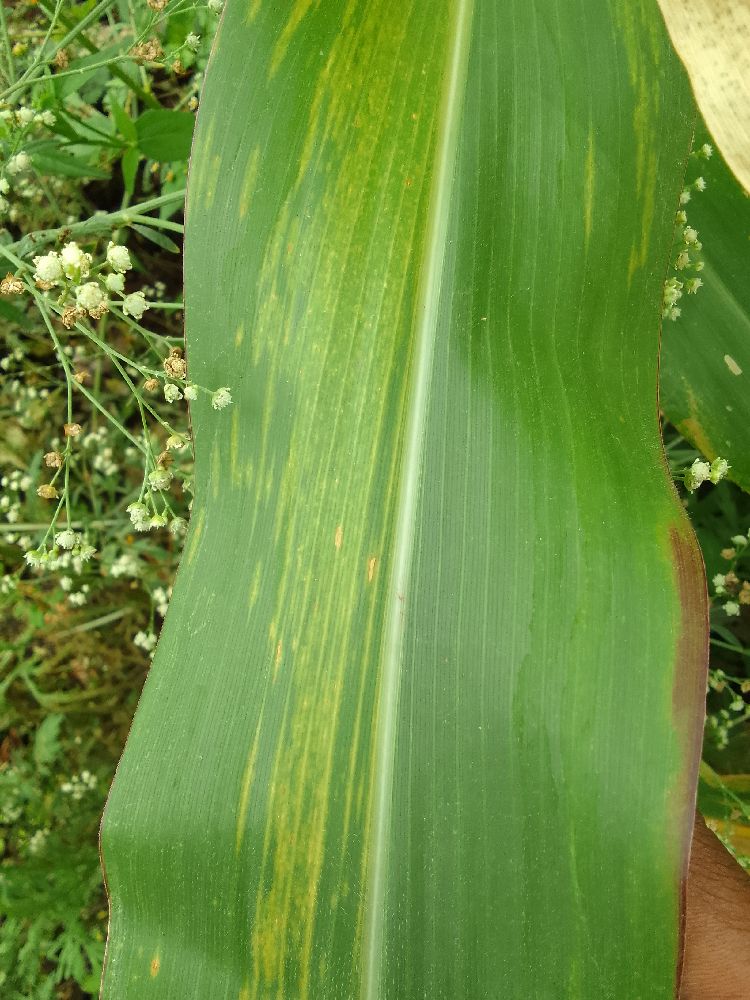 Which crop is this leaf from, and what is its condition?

maize, maize lethal necrosis
